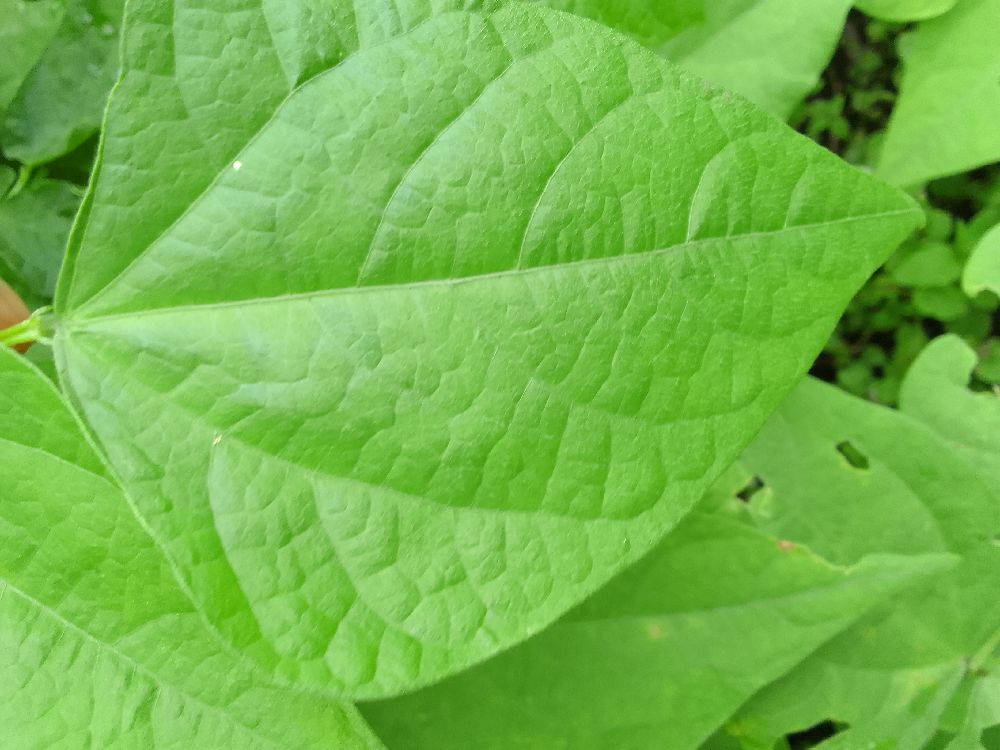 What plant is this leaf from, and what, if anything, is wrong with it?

common bean, healthy
